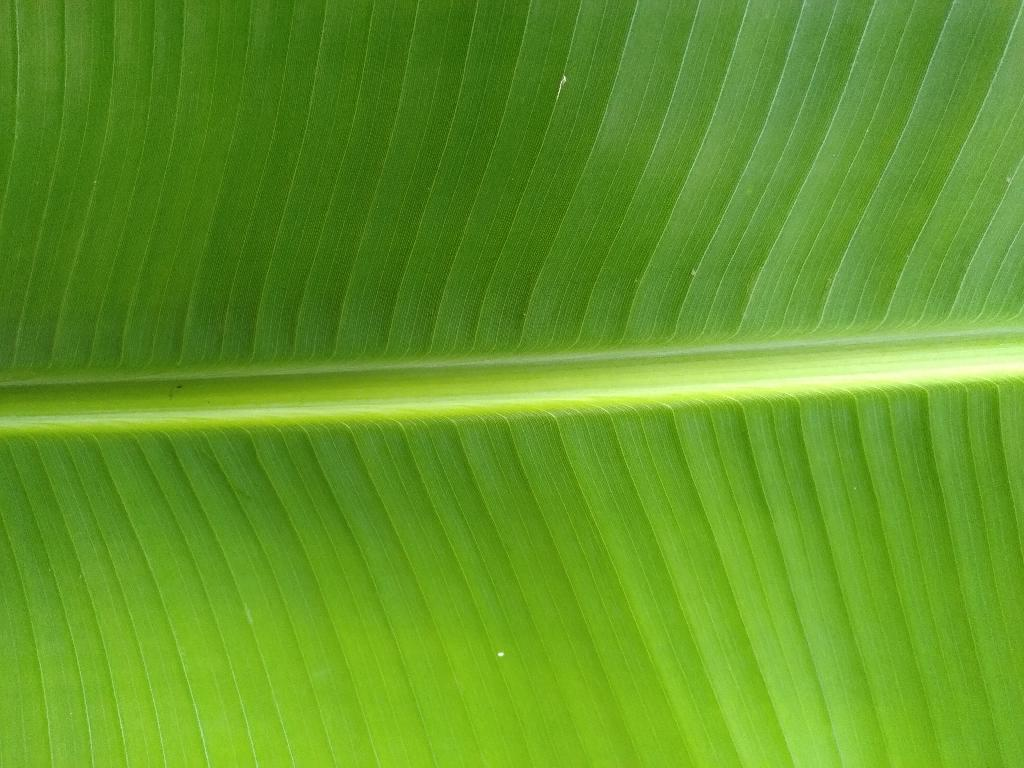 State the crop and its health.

banana, healthy
